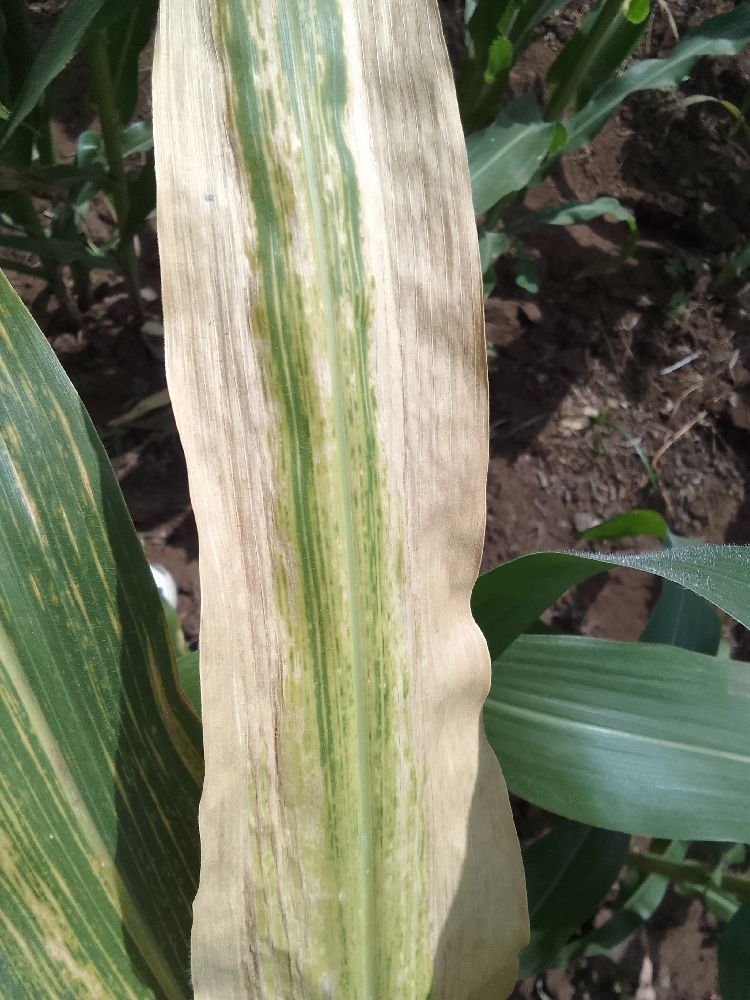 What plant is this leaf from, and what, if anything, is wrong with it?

maize, maize lethal necrosis
